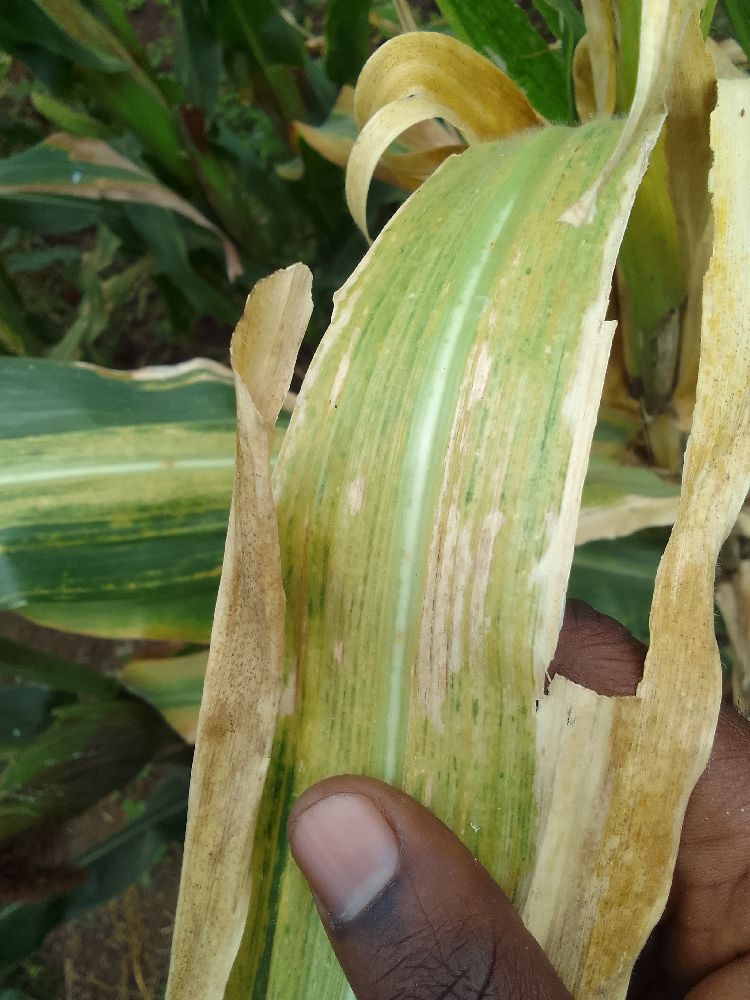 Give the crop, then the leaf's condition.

maize, maize lethal necrosis
